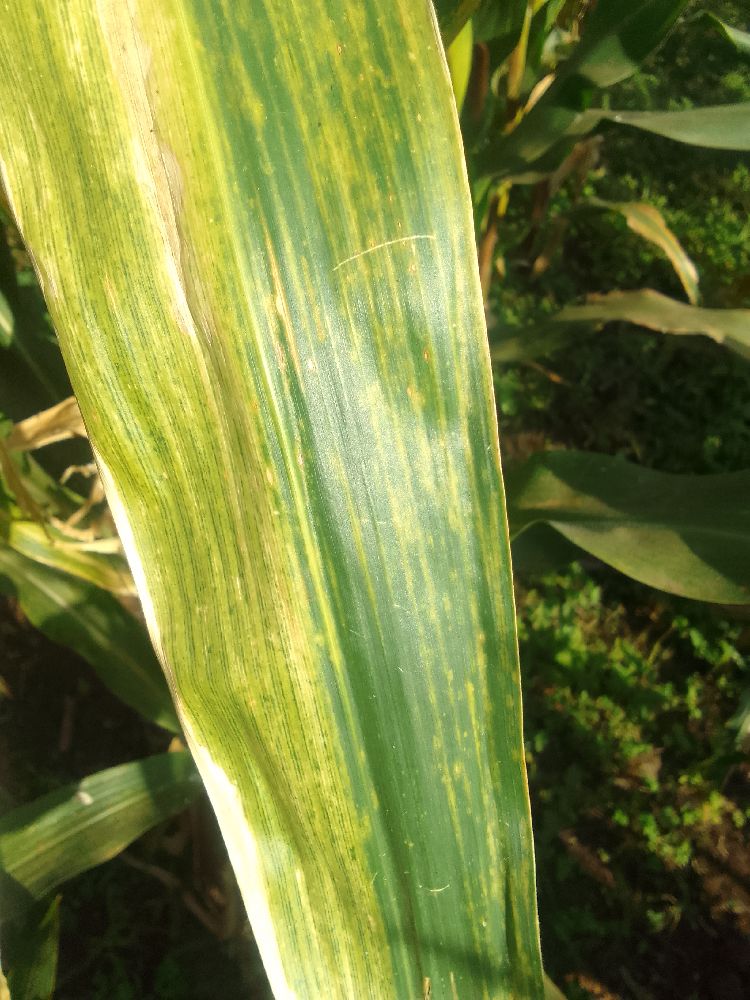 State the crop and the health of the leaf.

maize, maize lethal necrosis
